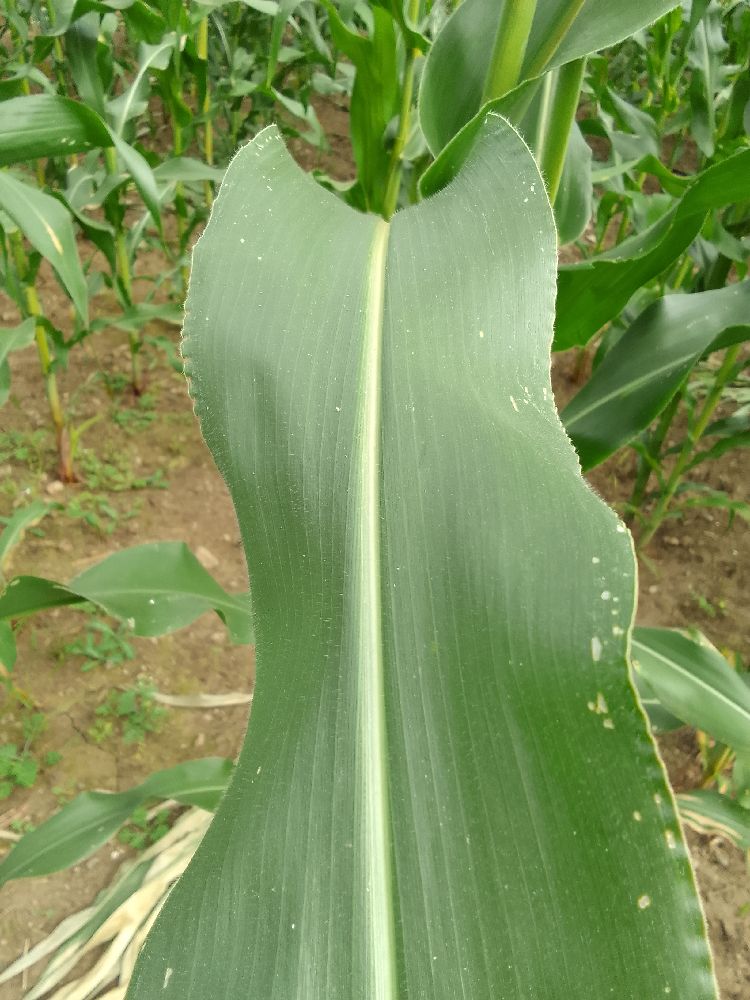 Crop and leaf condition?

maize, healthy
